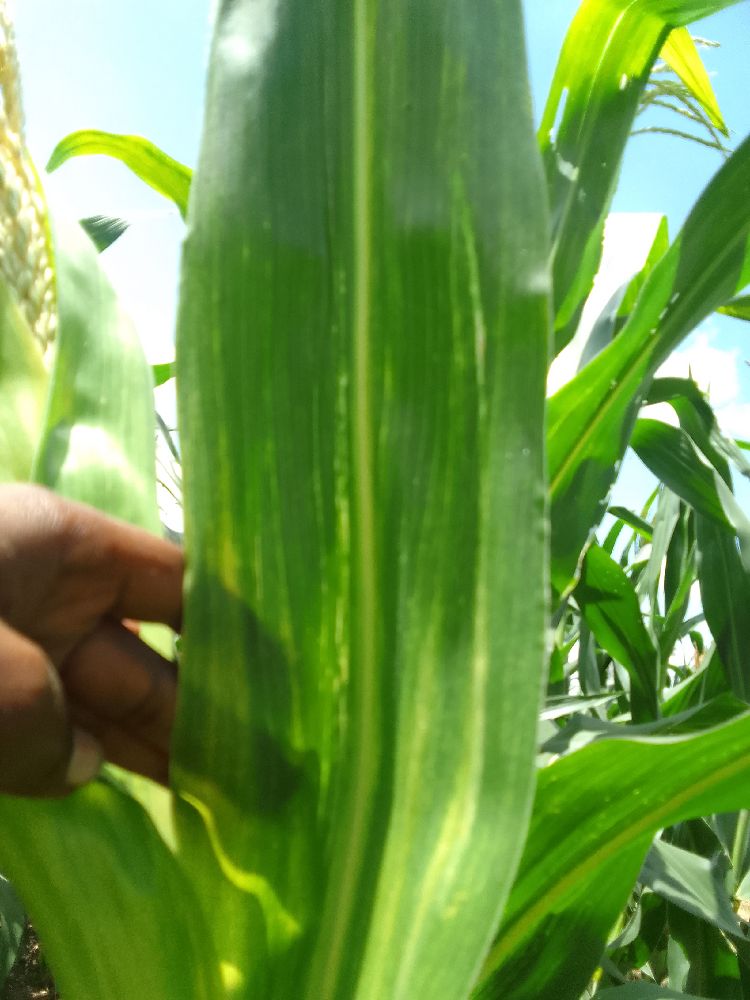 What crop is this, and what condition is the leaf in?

maize, maize lethal necrosis
